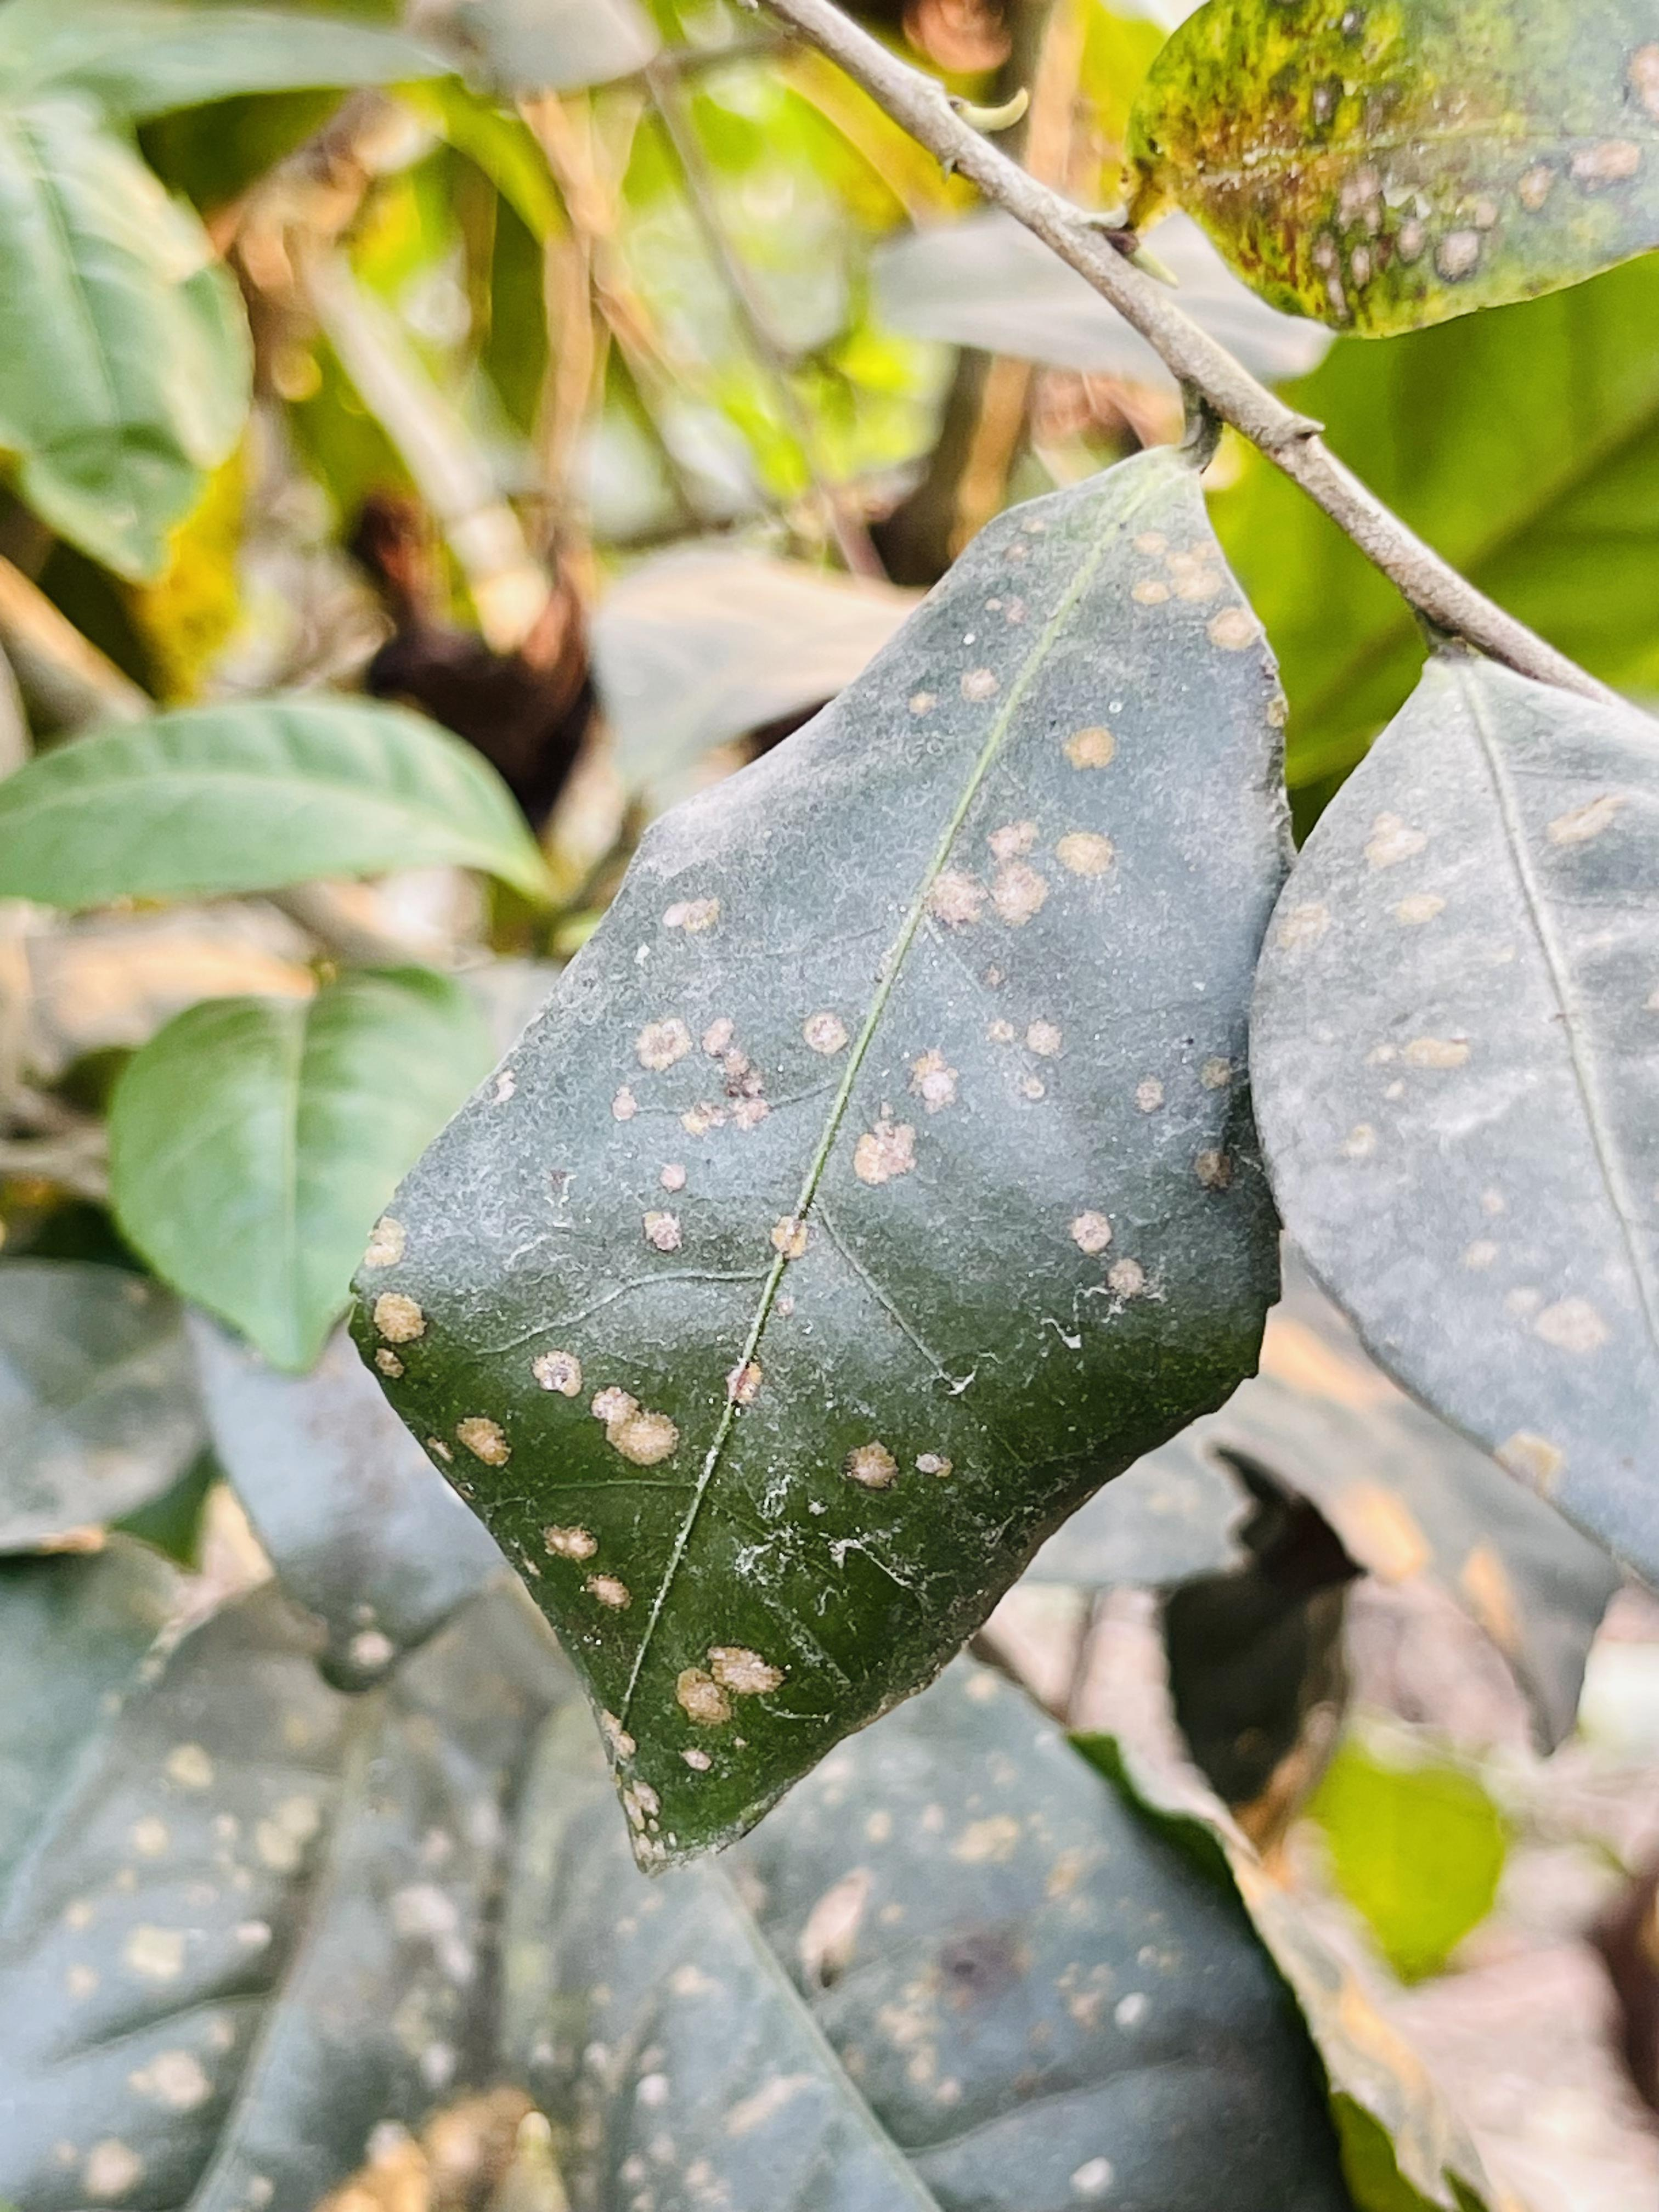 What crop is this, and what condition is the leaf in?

tea, red rust
